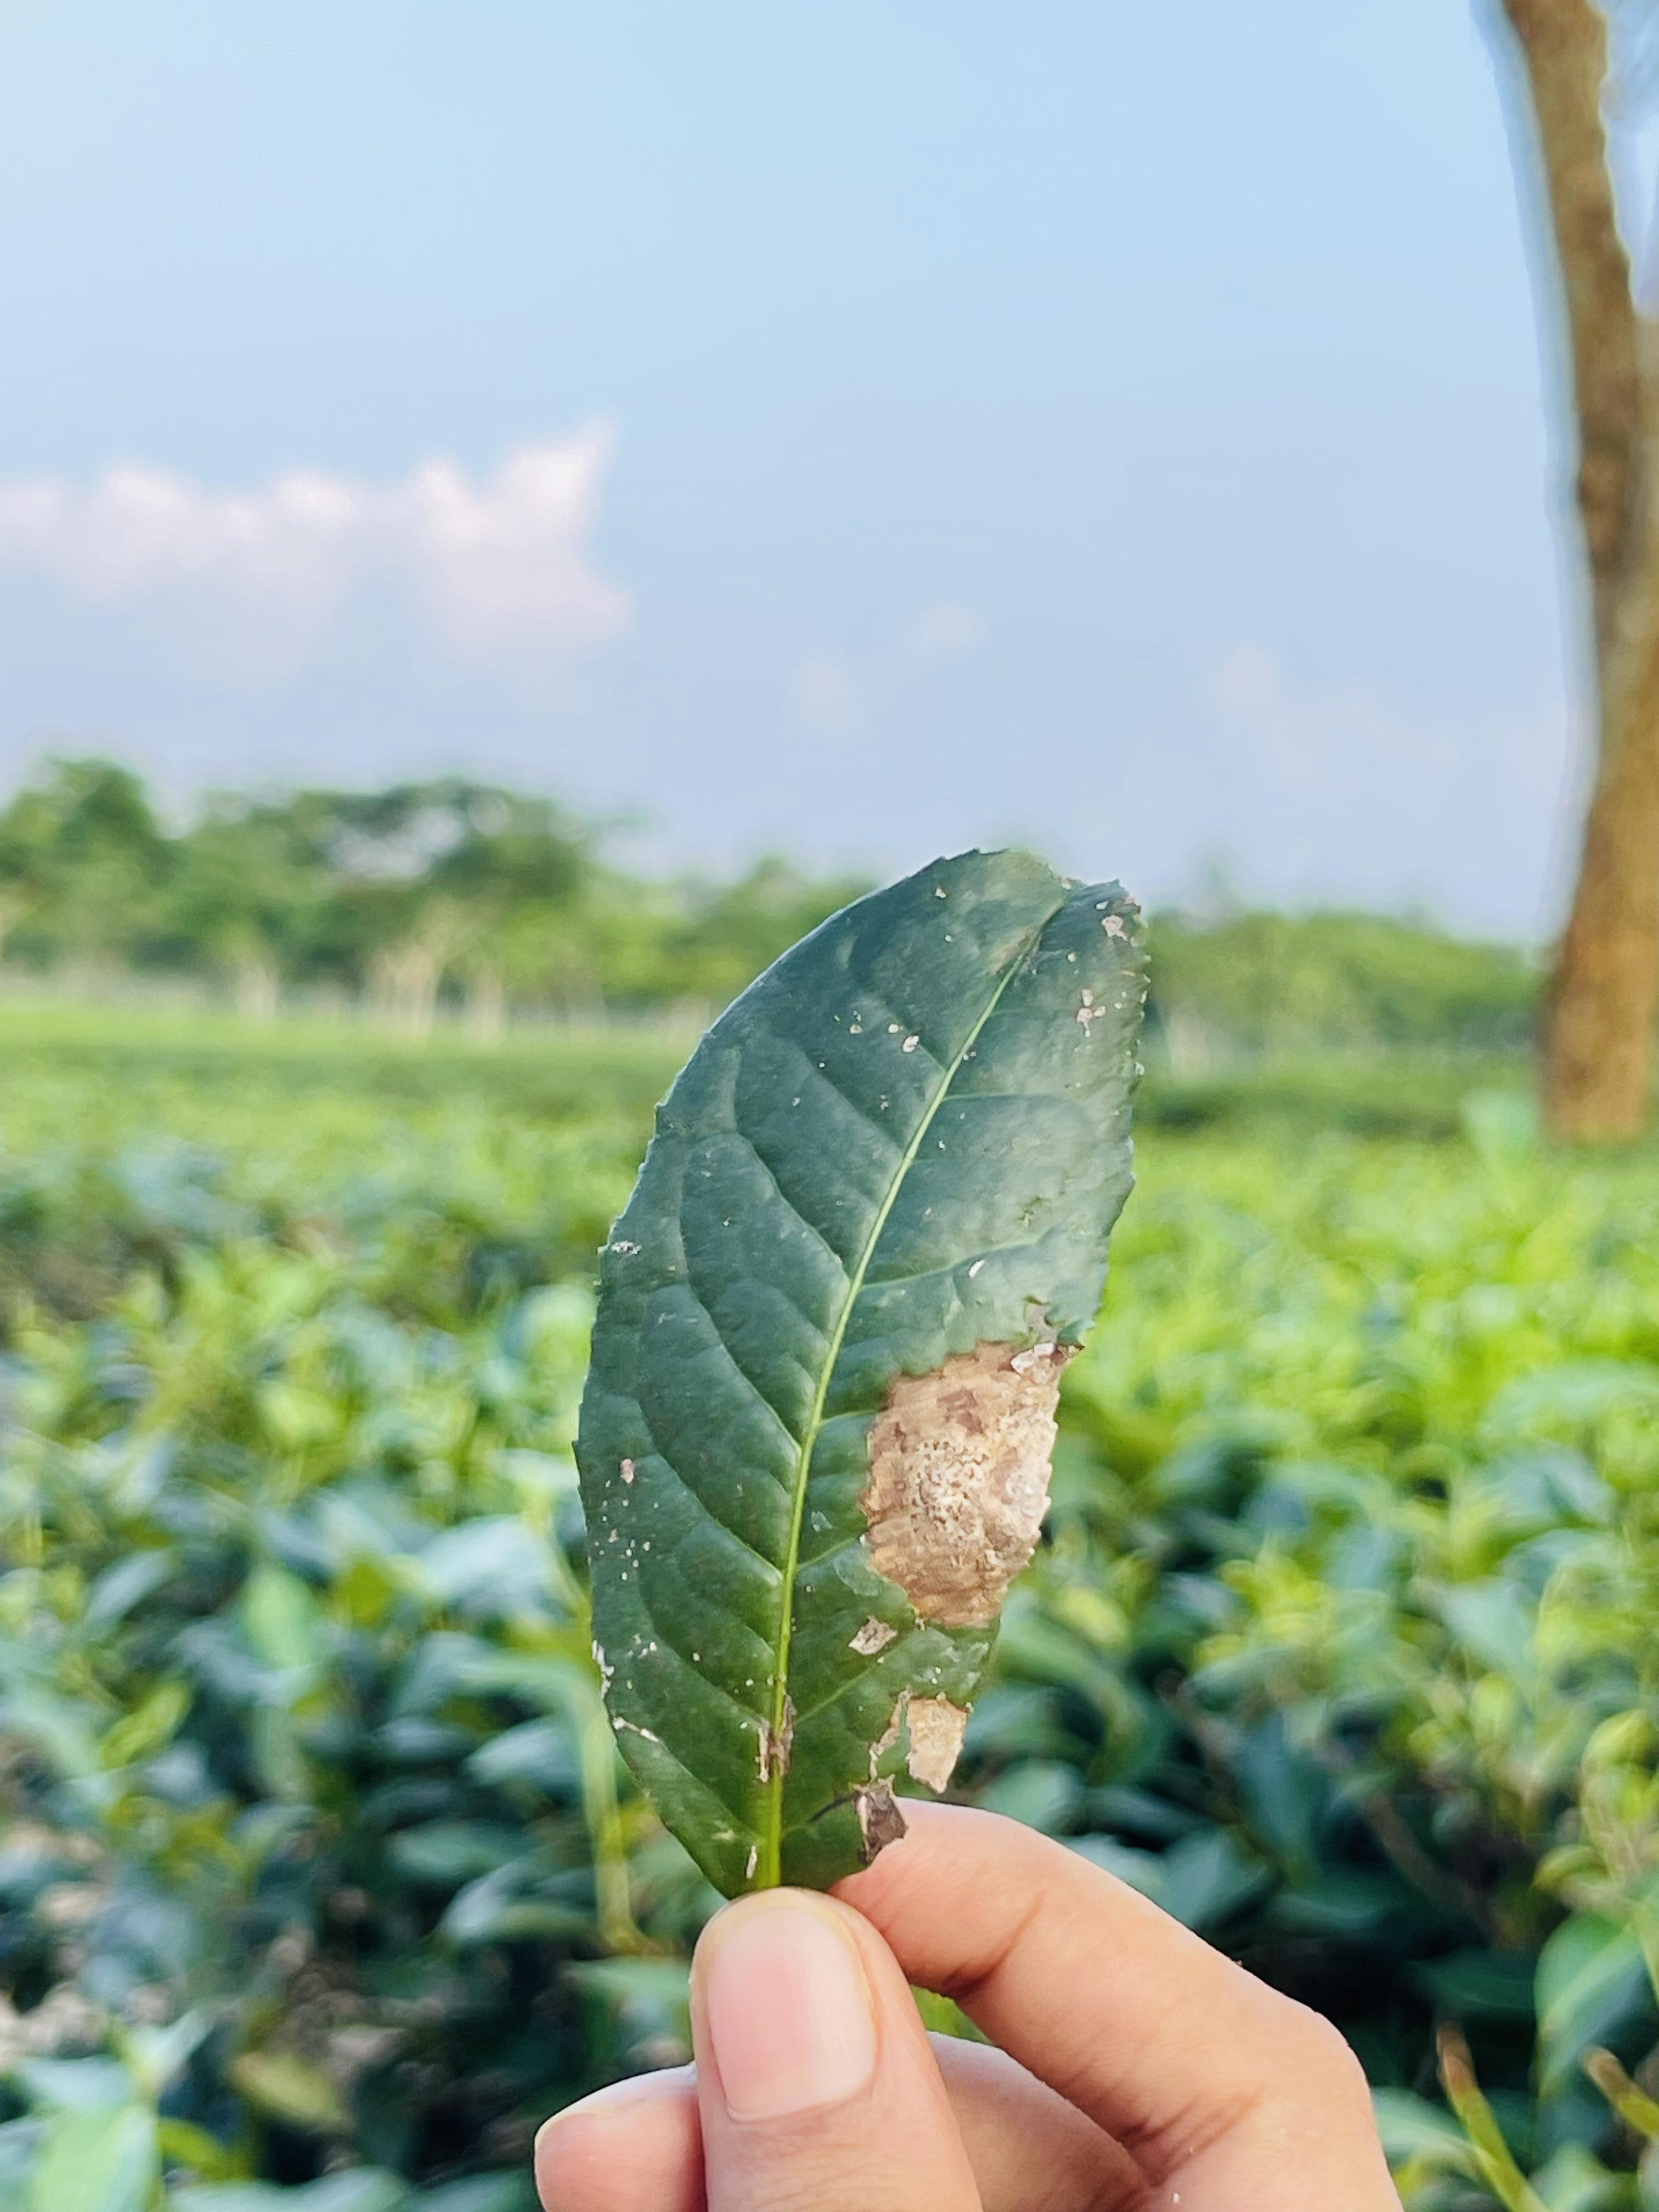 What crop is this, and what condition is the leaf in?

tea, blight
